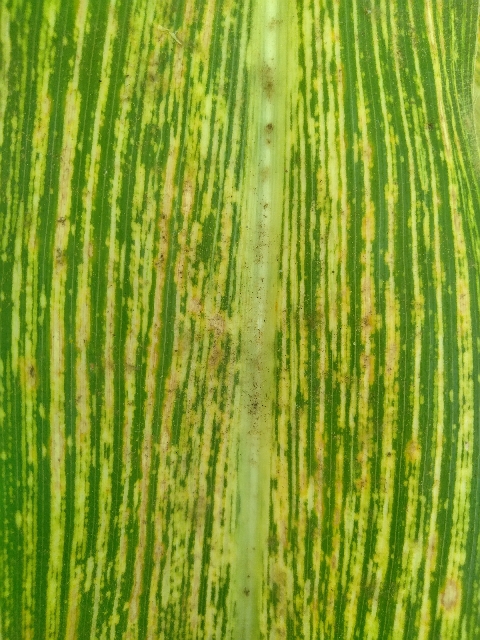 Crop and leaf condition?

maize, maize streak virus
